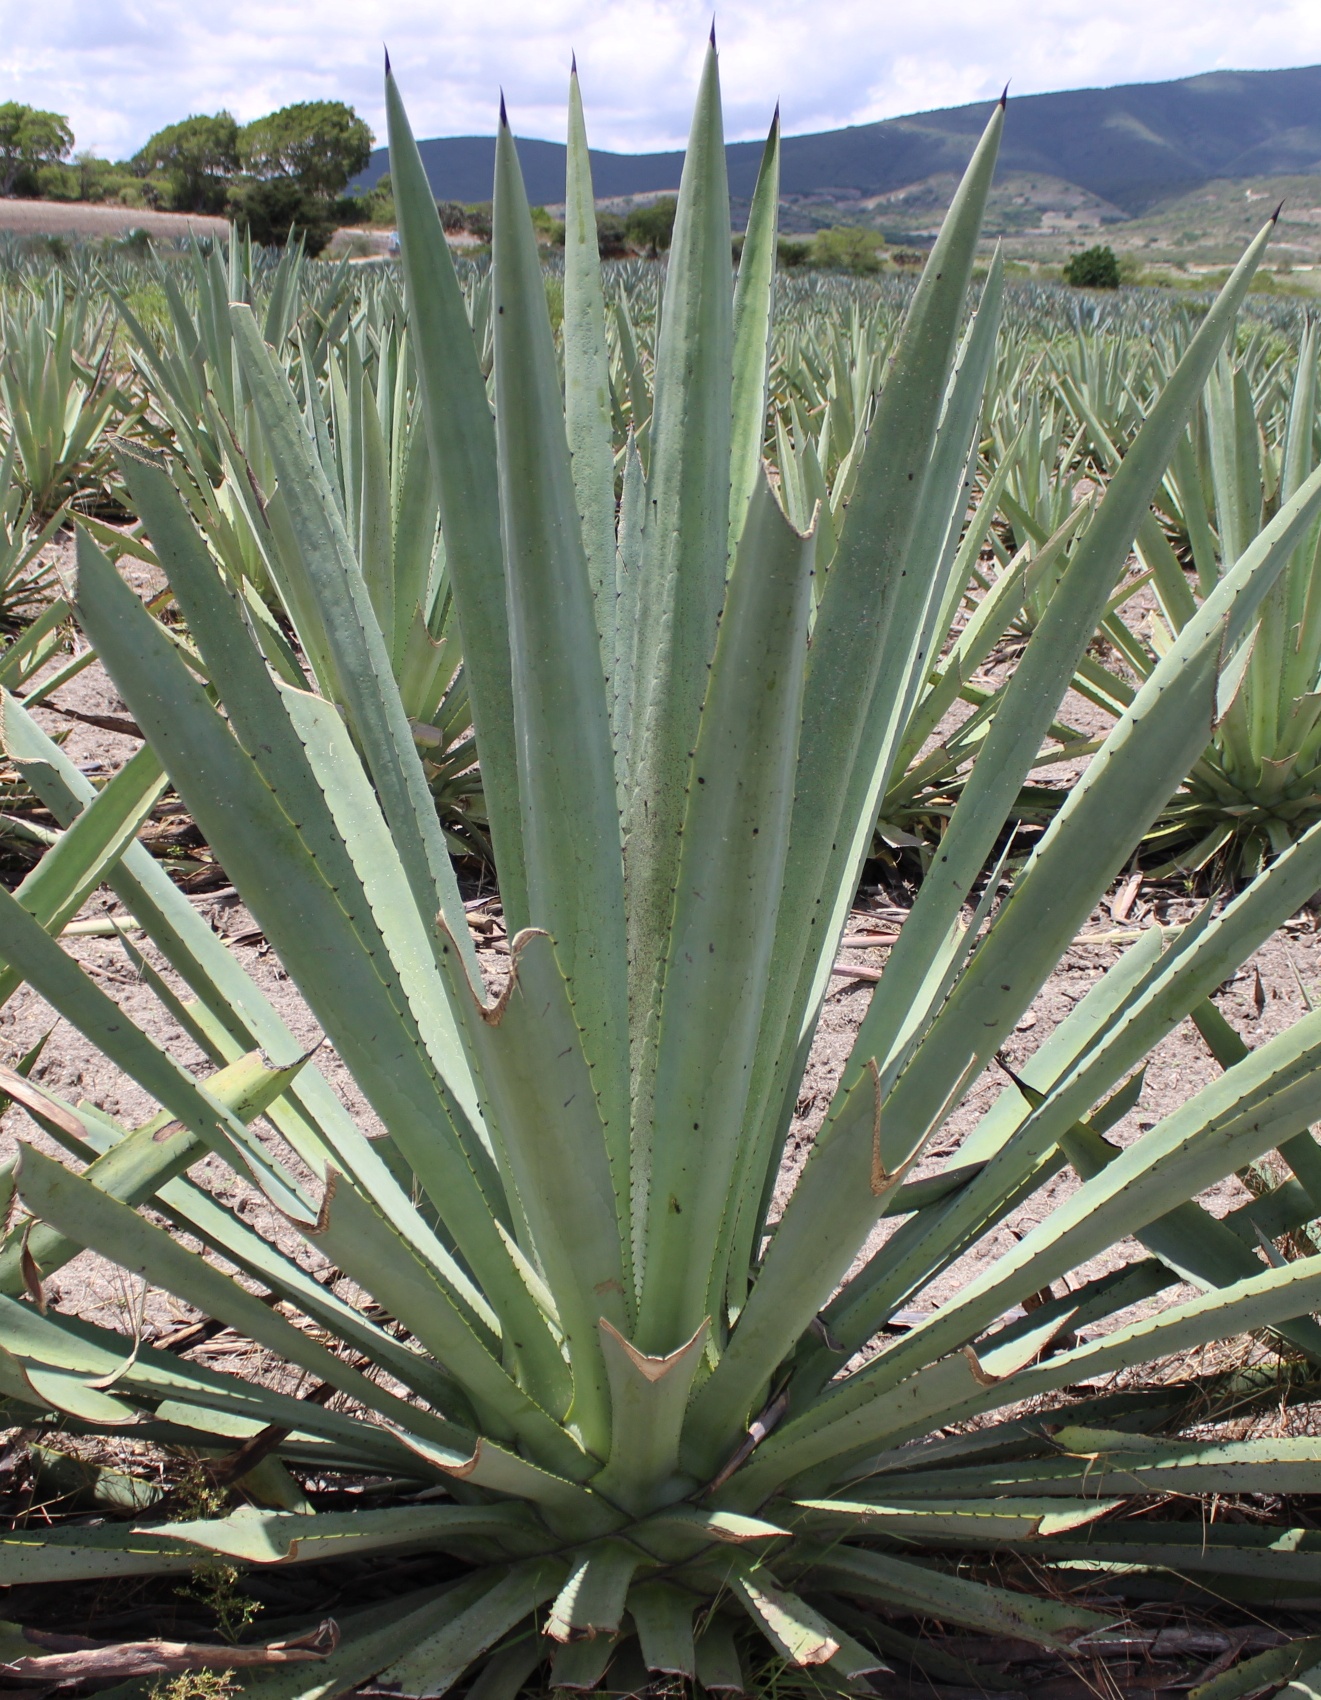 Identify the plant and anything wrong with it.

agave, healthy
